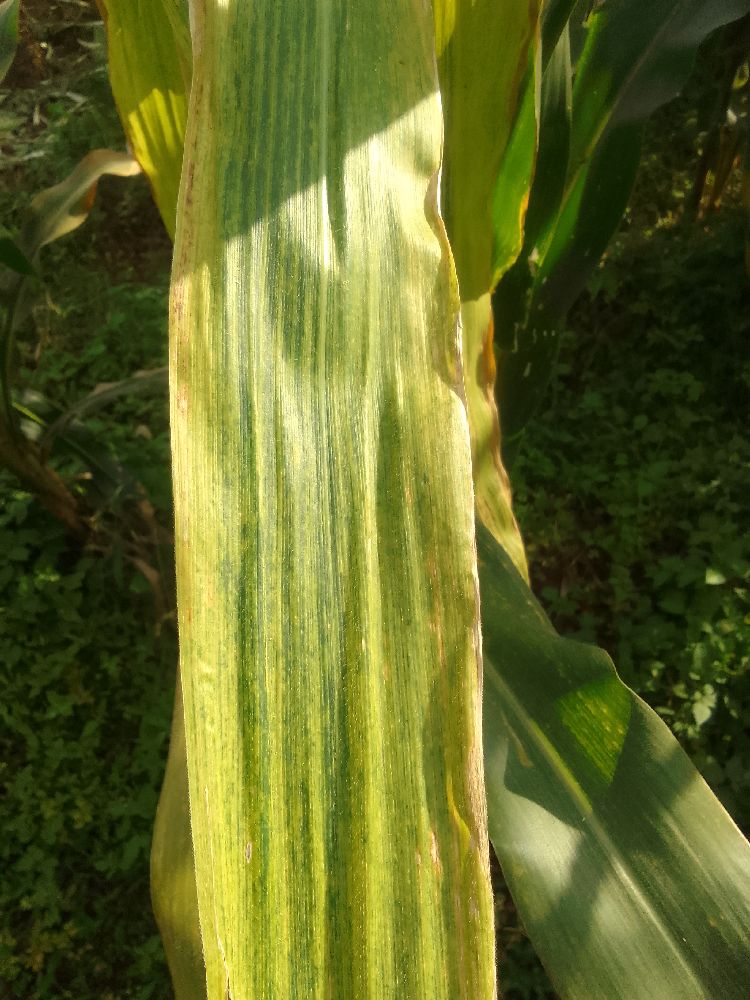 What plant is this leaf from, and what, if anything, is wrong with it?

maize, maize lethal necrosis
